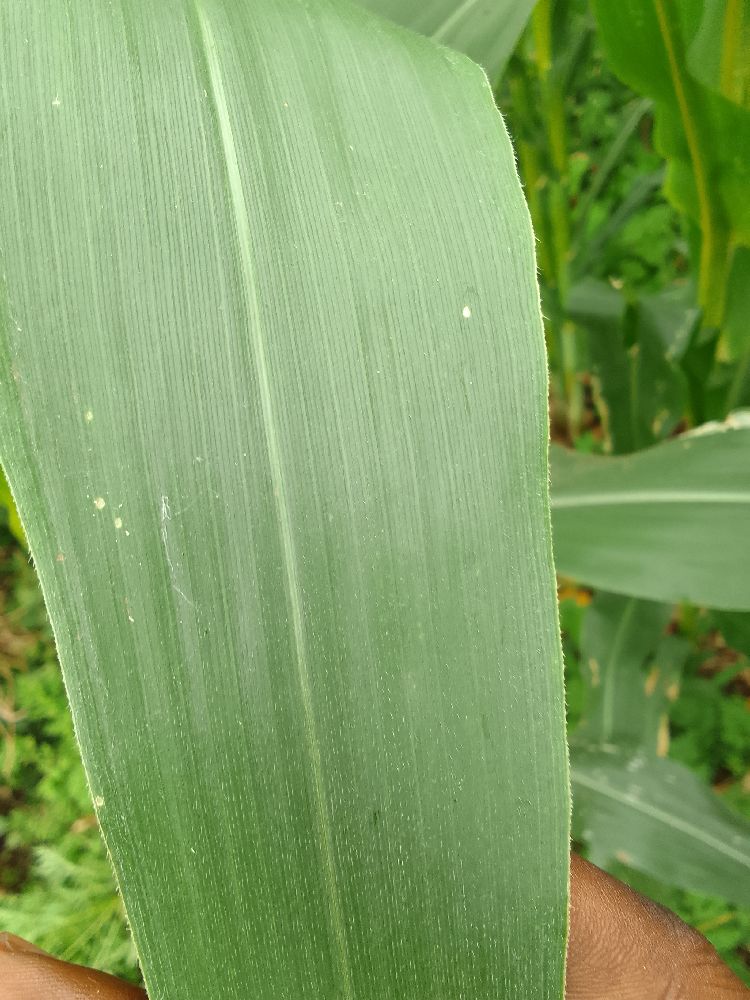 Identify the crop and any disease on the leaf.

maize, healthy
